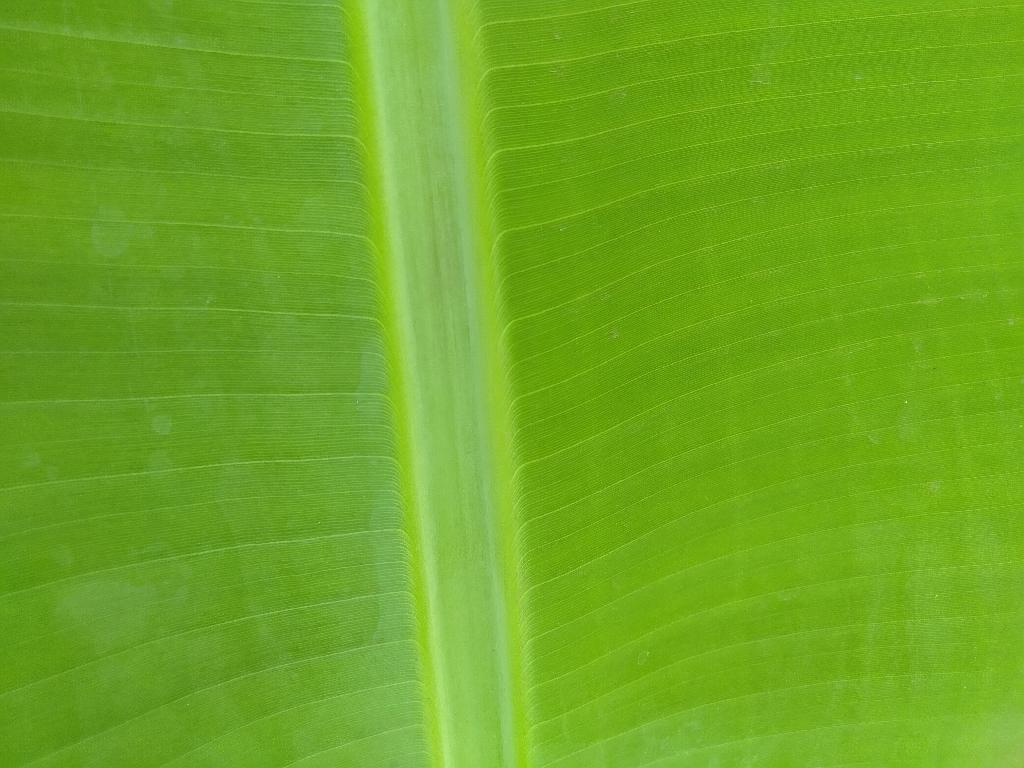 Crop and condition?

banana, healthy
